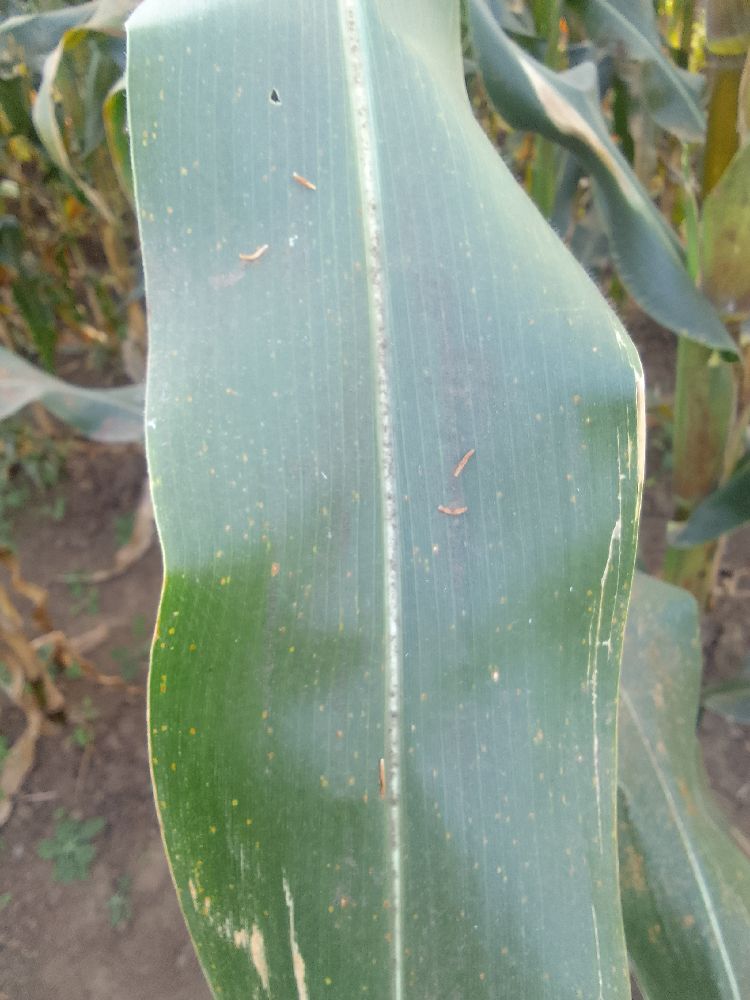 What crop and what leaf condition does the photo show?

maize, healthy
